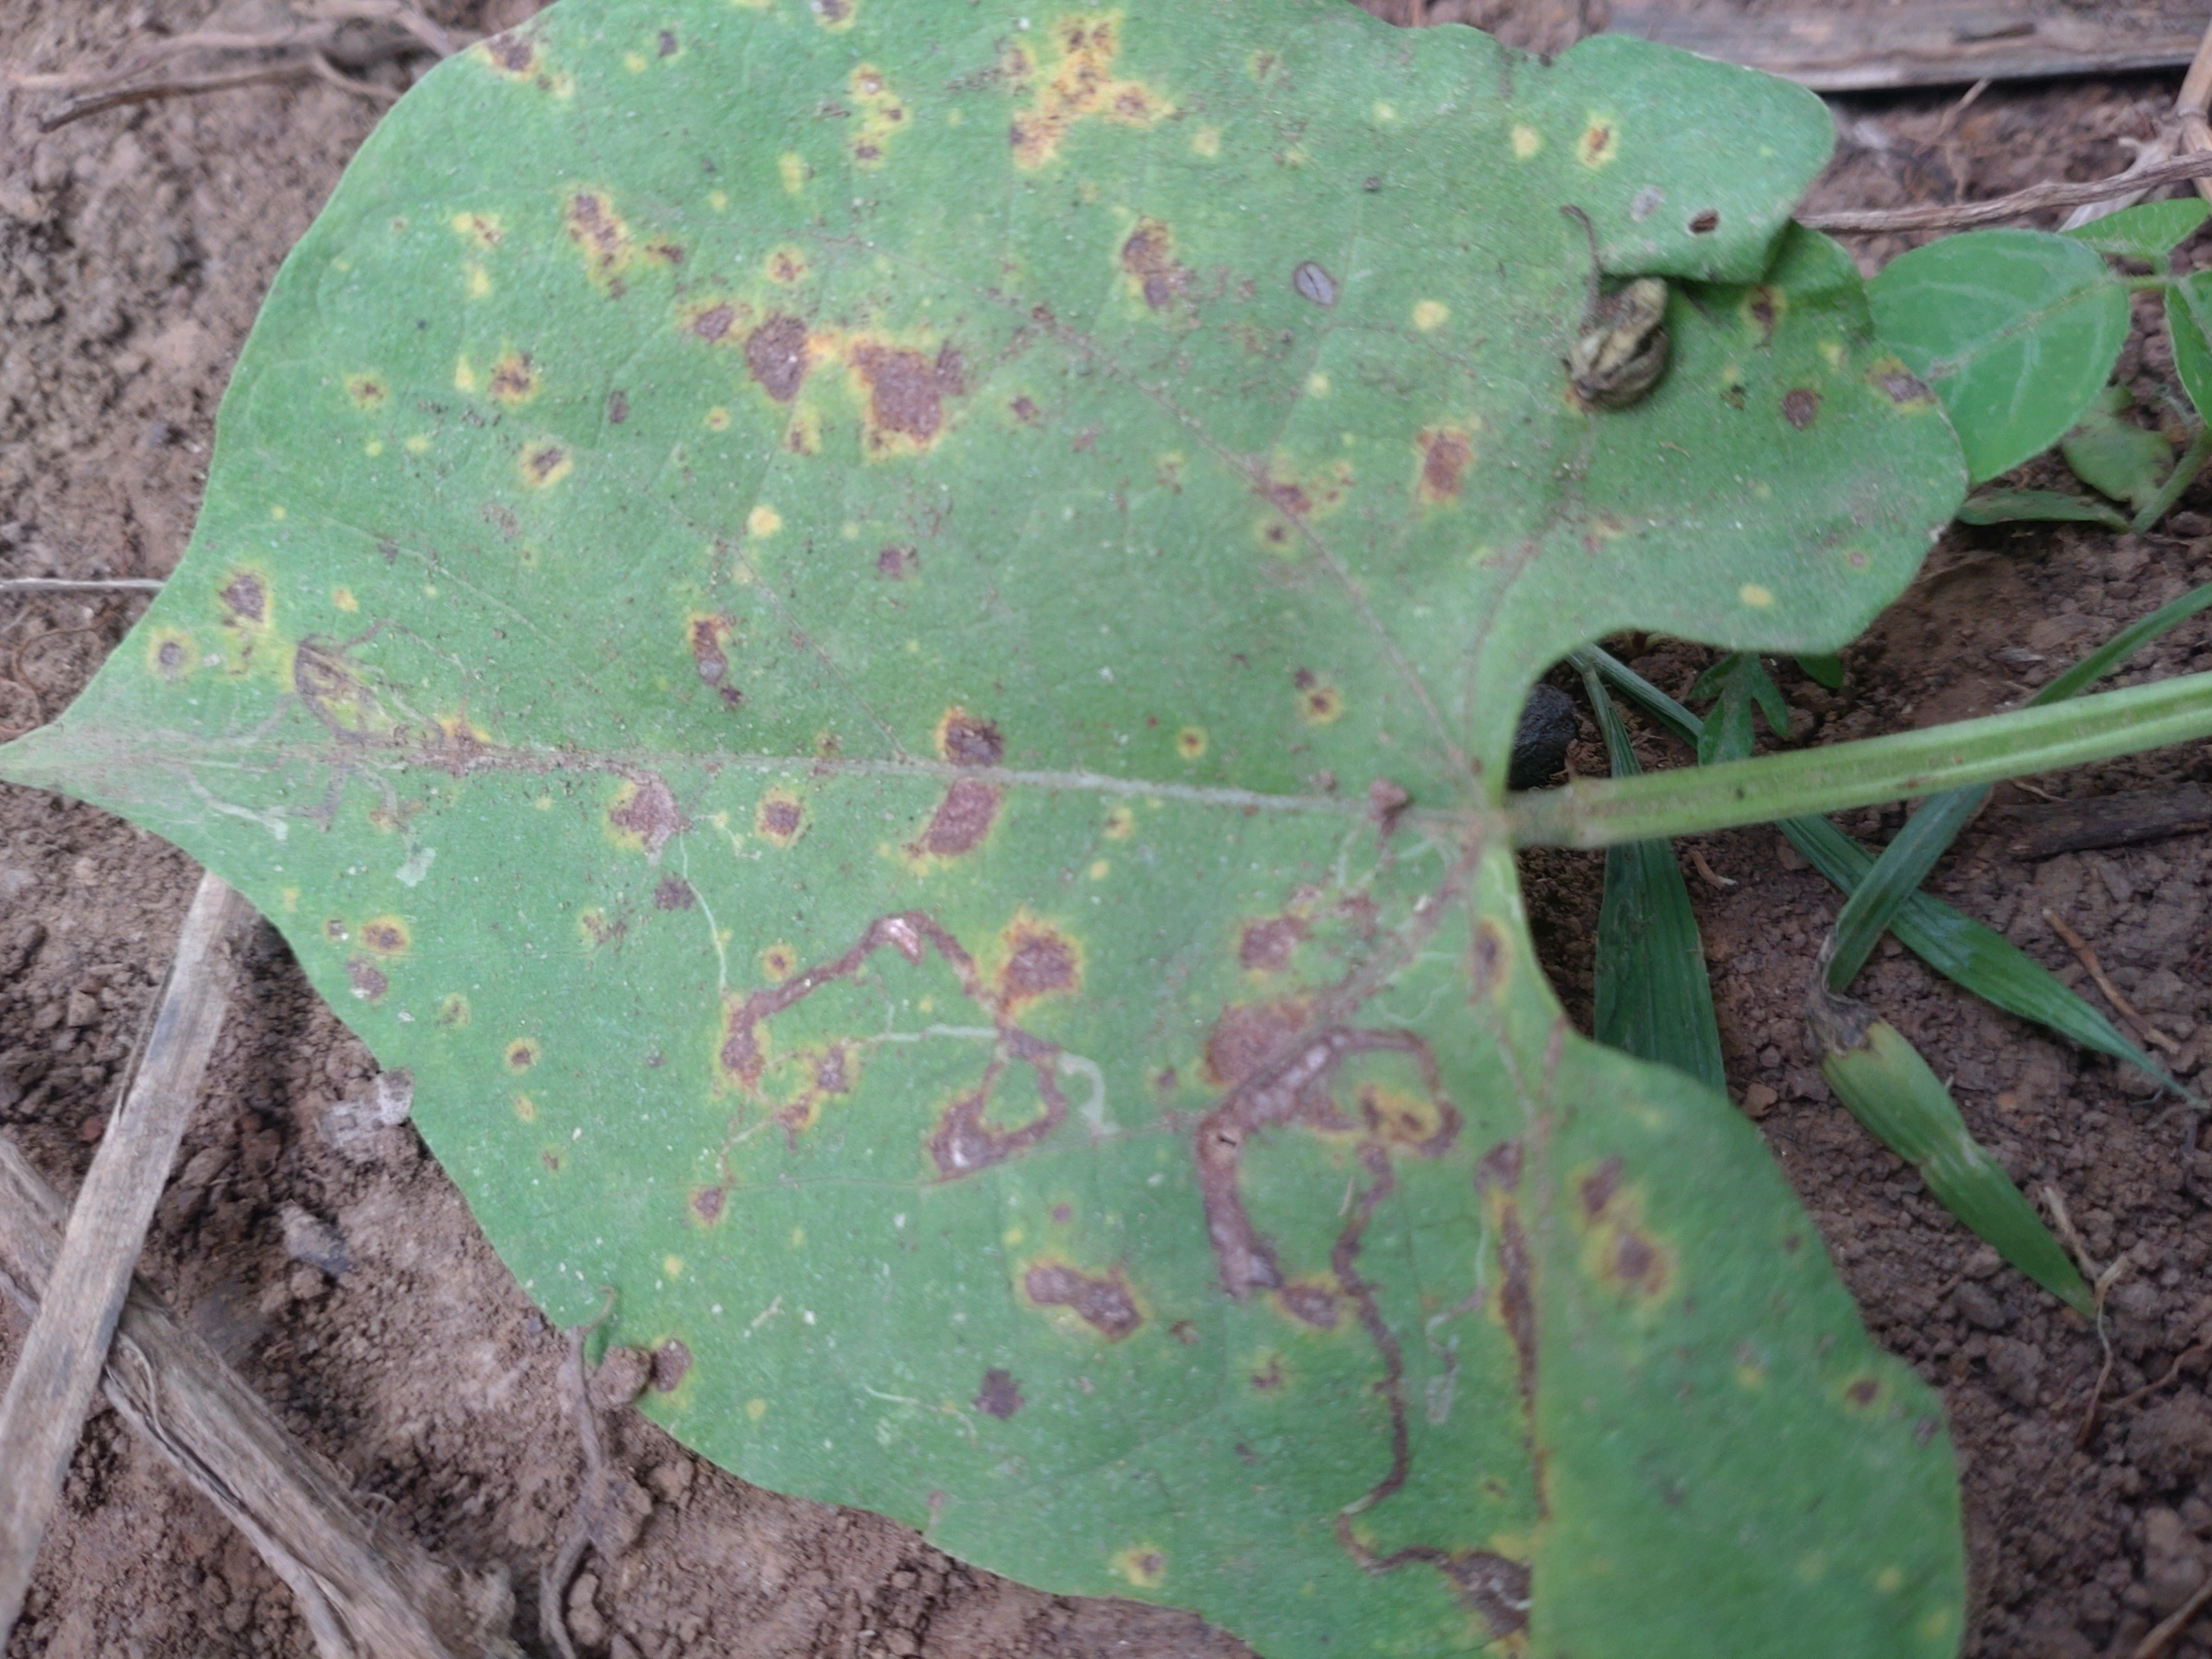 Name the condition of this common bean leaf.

rust
